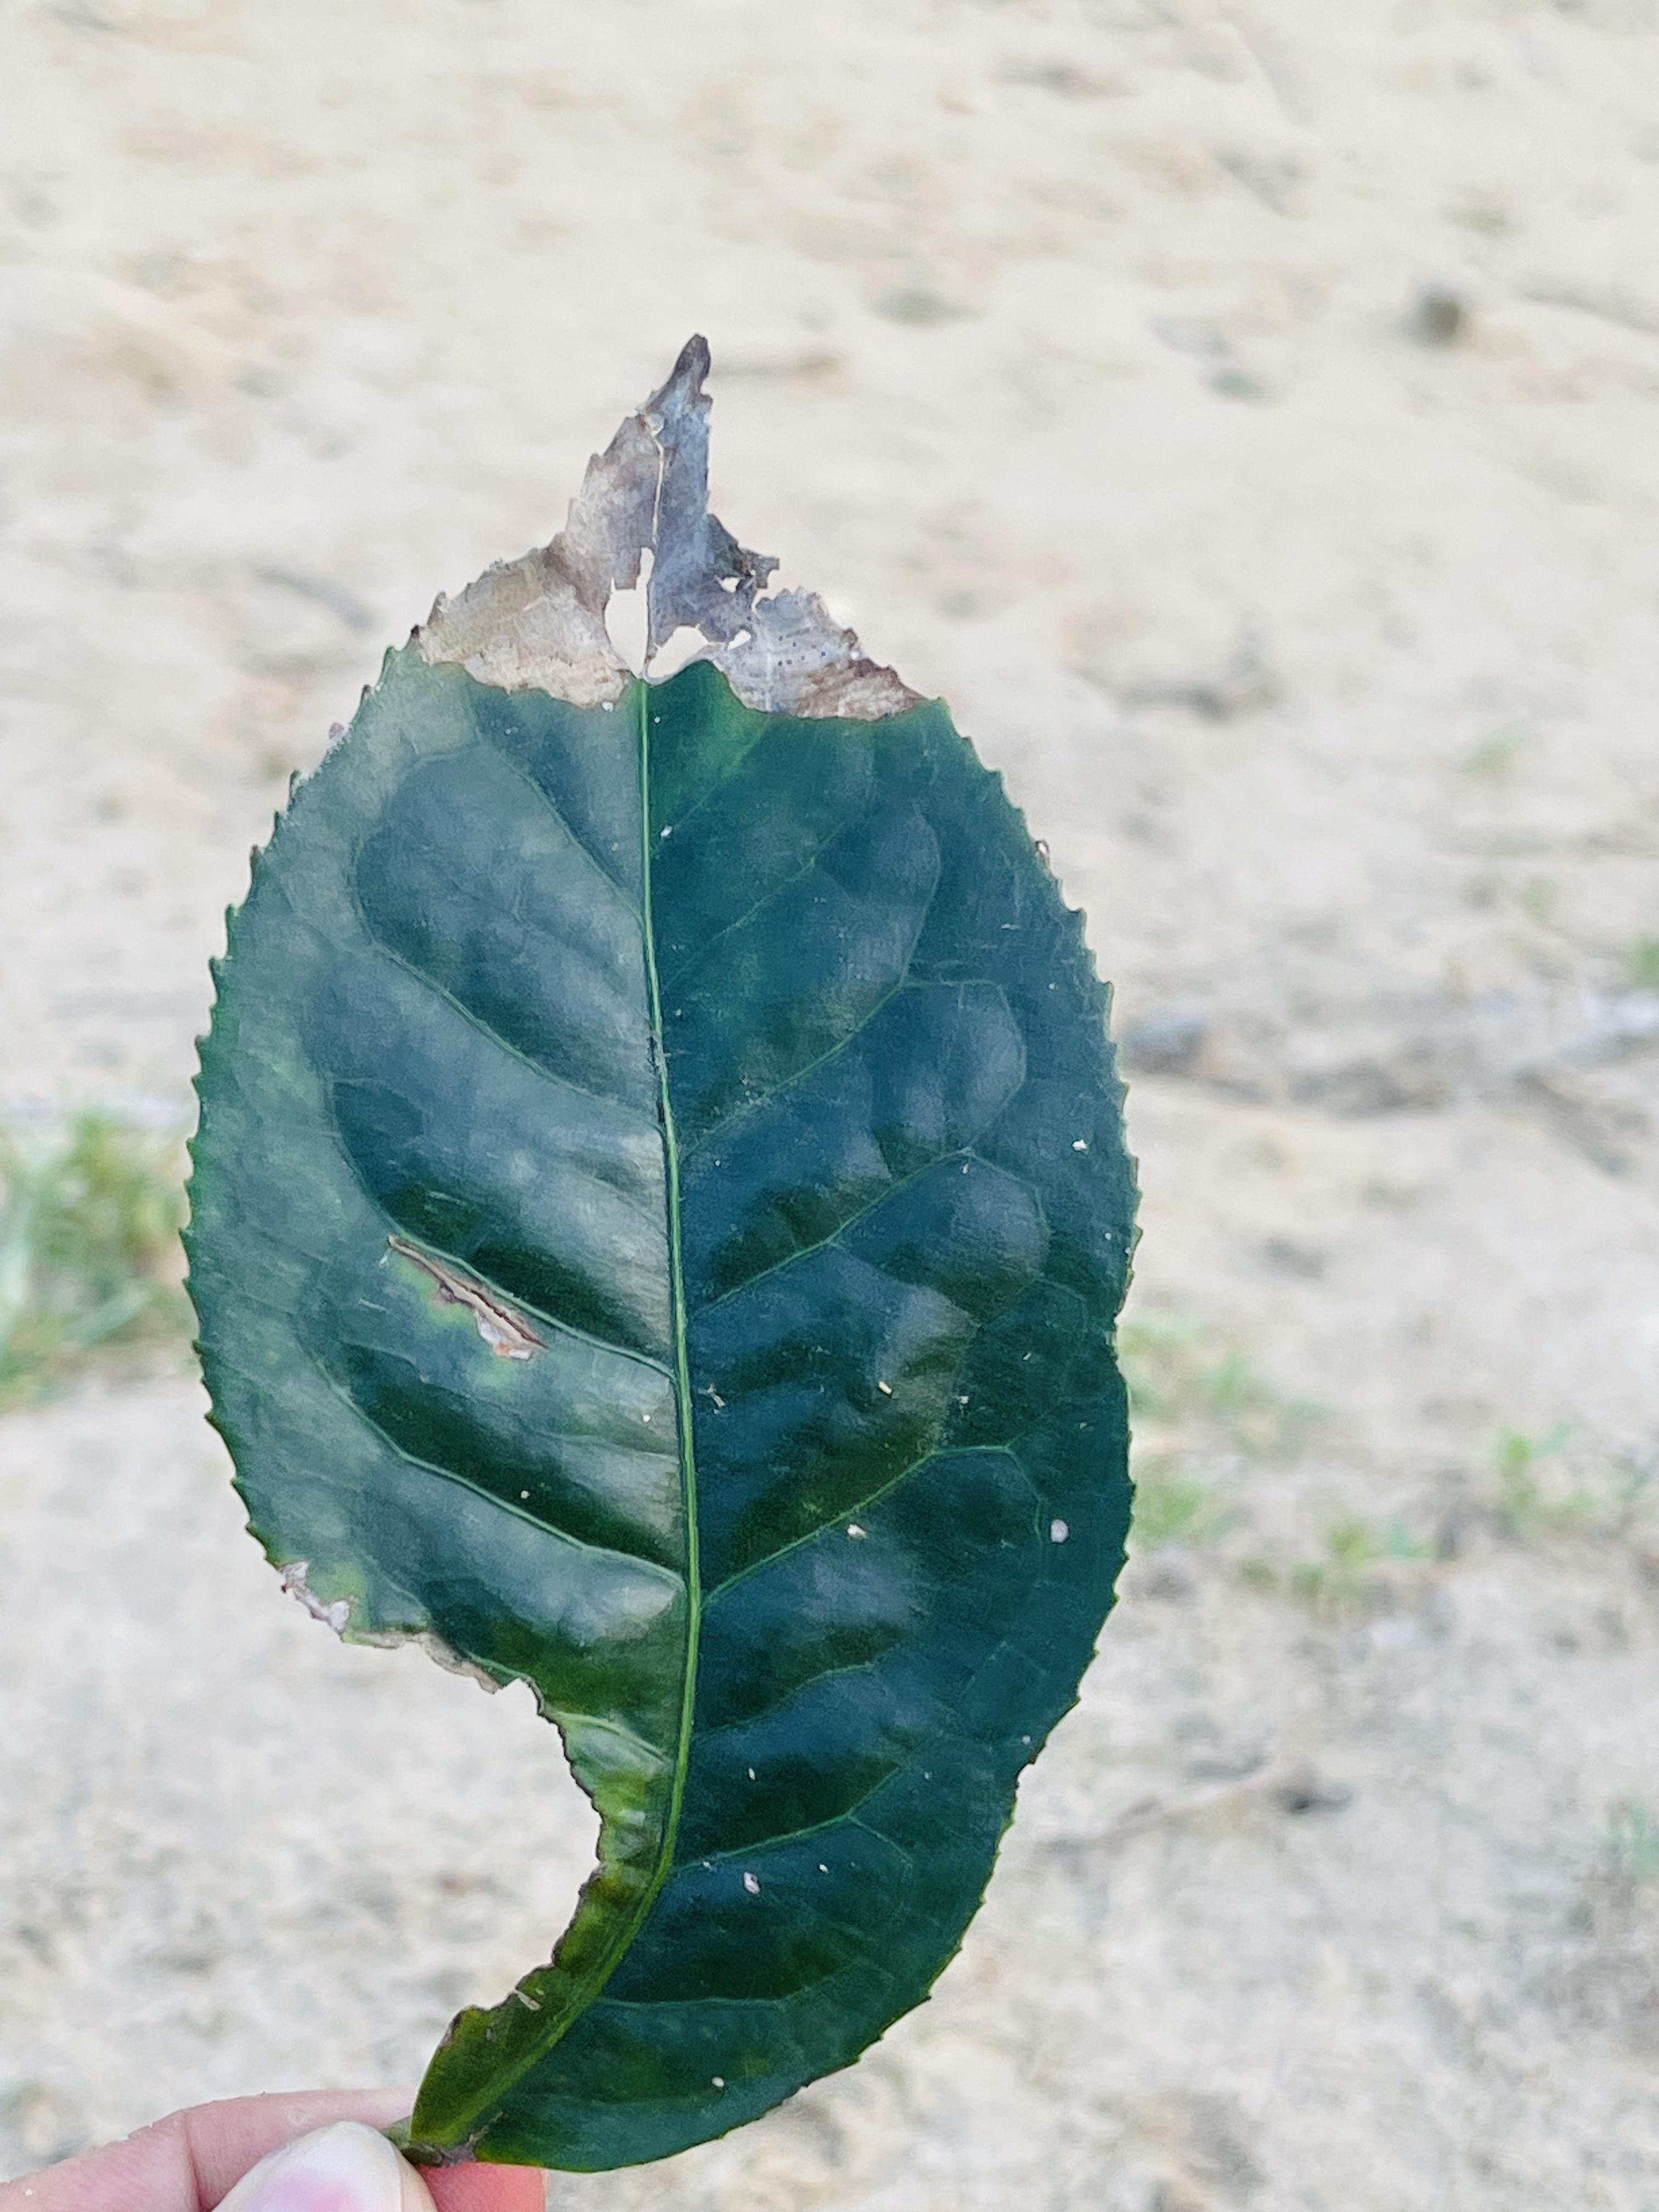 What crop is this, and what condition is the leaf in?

tea, blight
